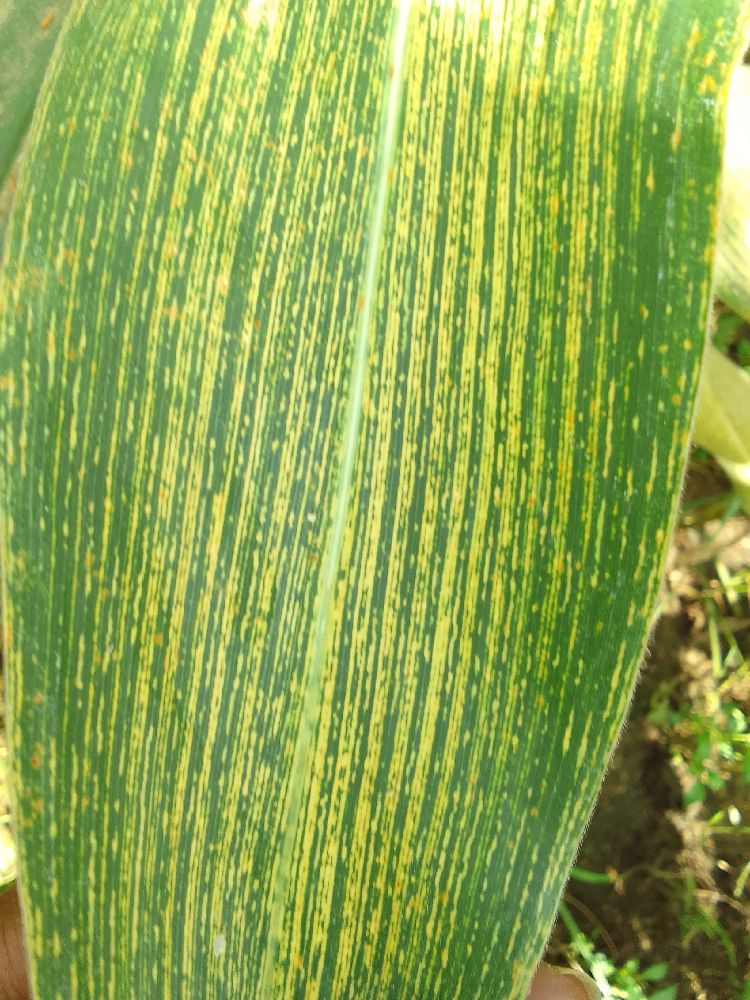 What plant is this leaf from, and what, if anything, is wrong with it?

maize, maize streak virus
